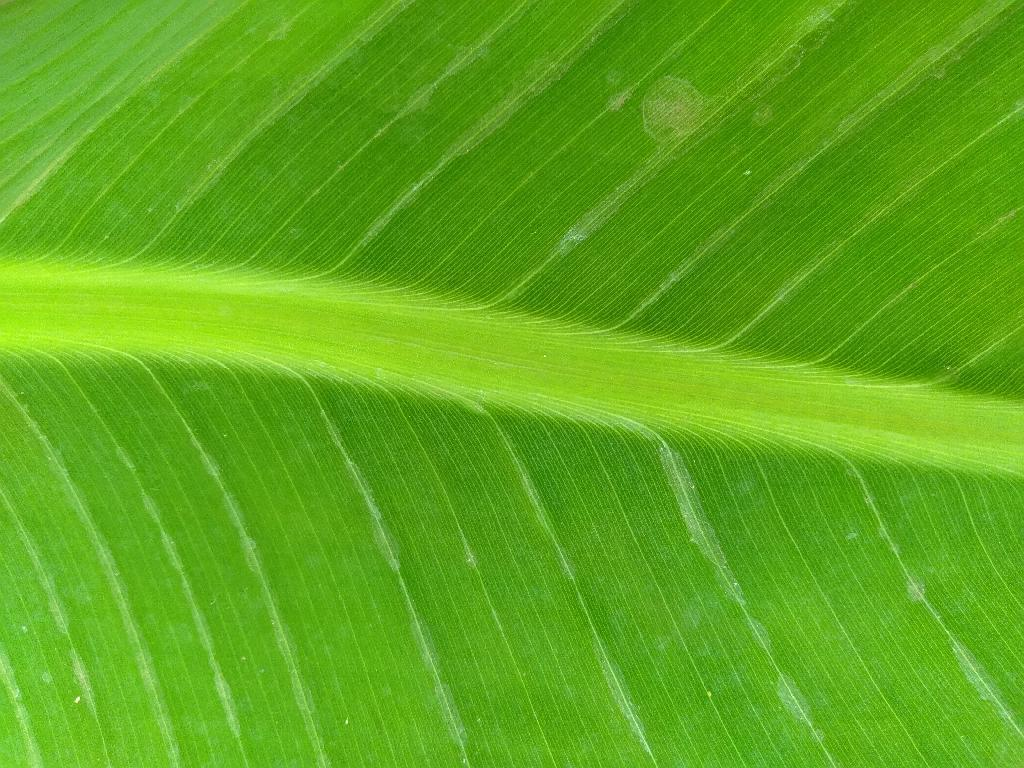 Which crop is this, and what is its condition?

banana, healthy
